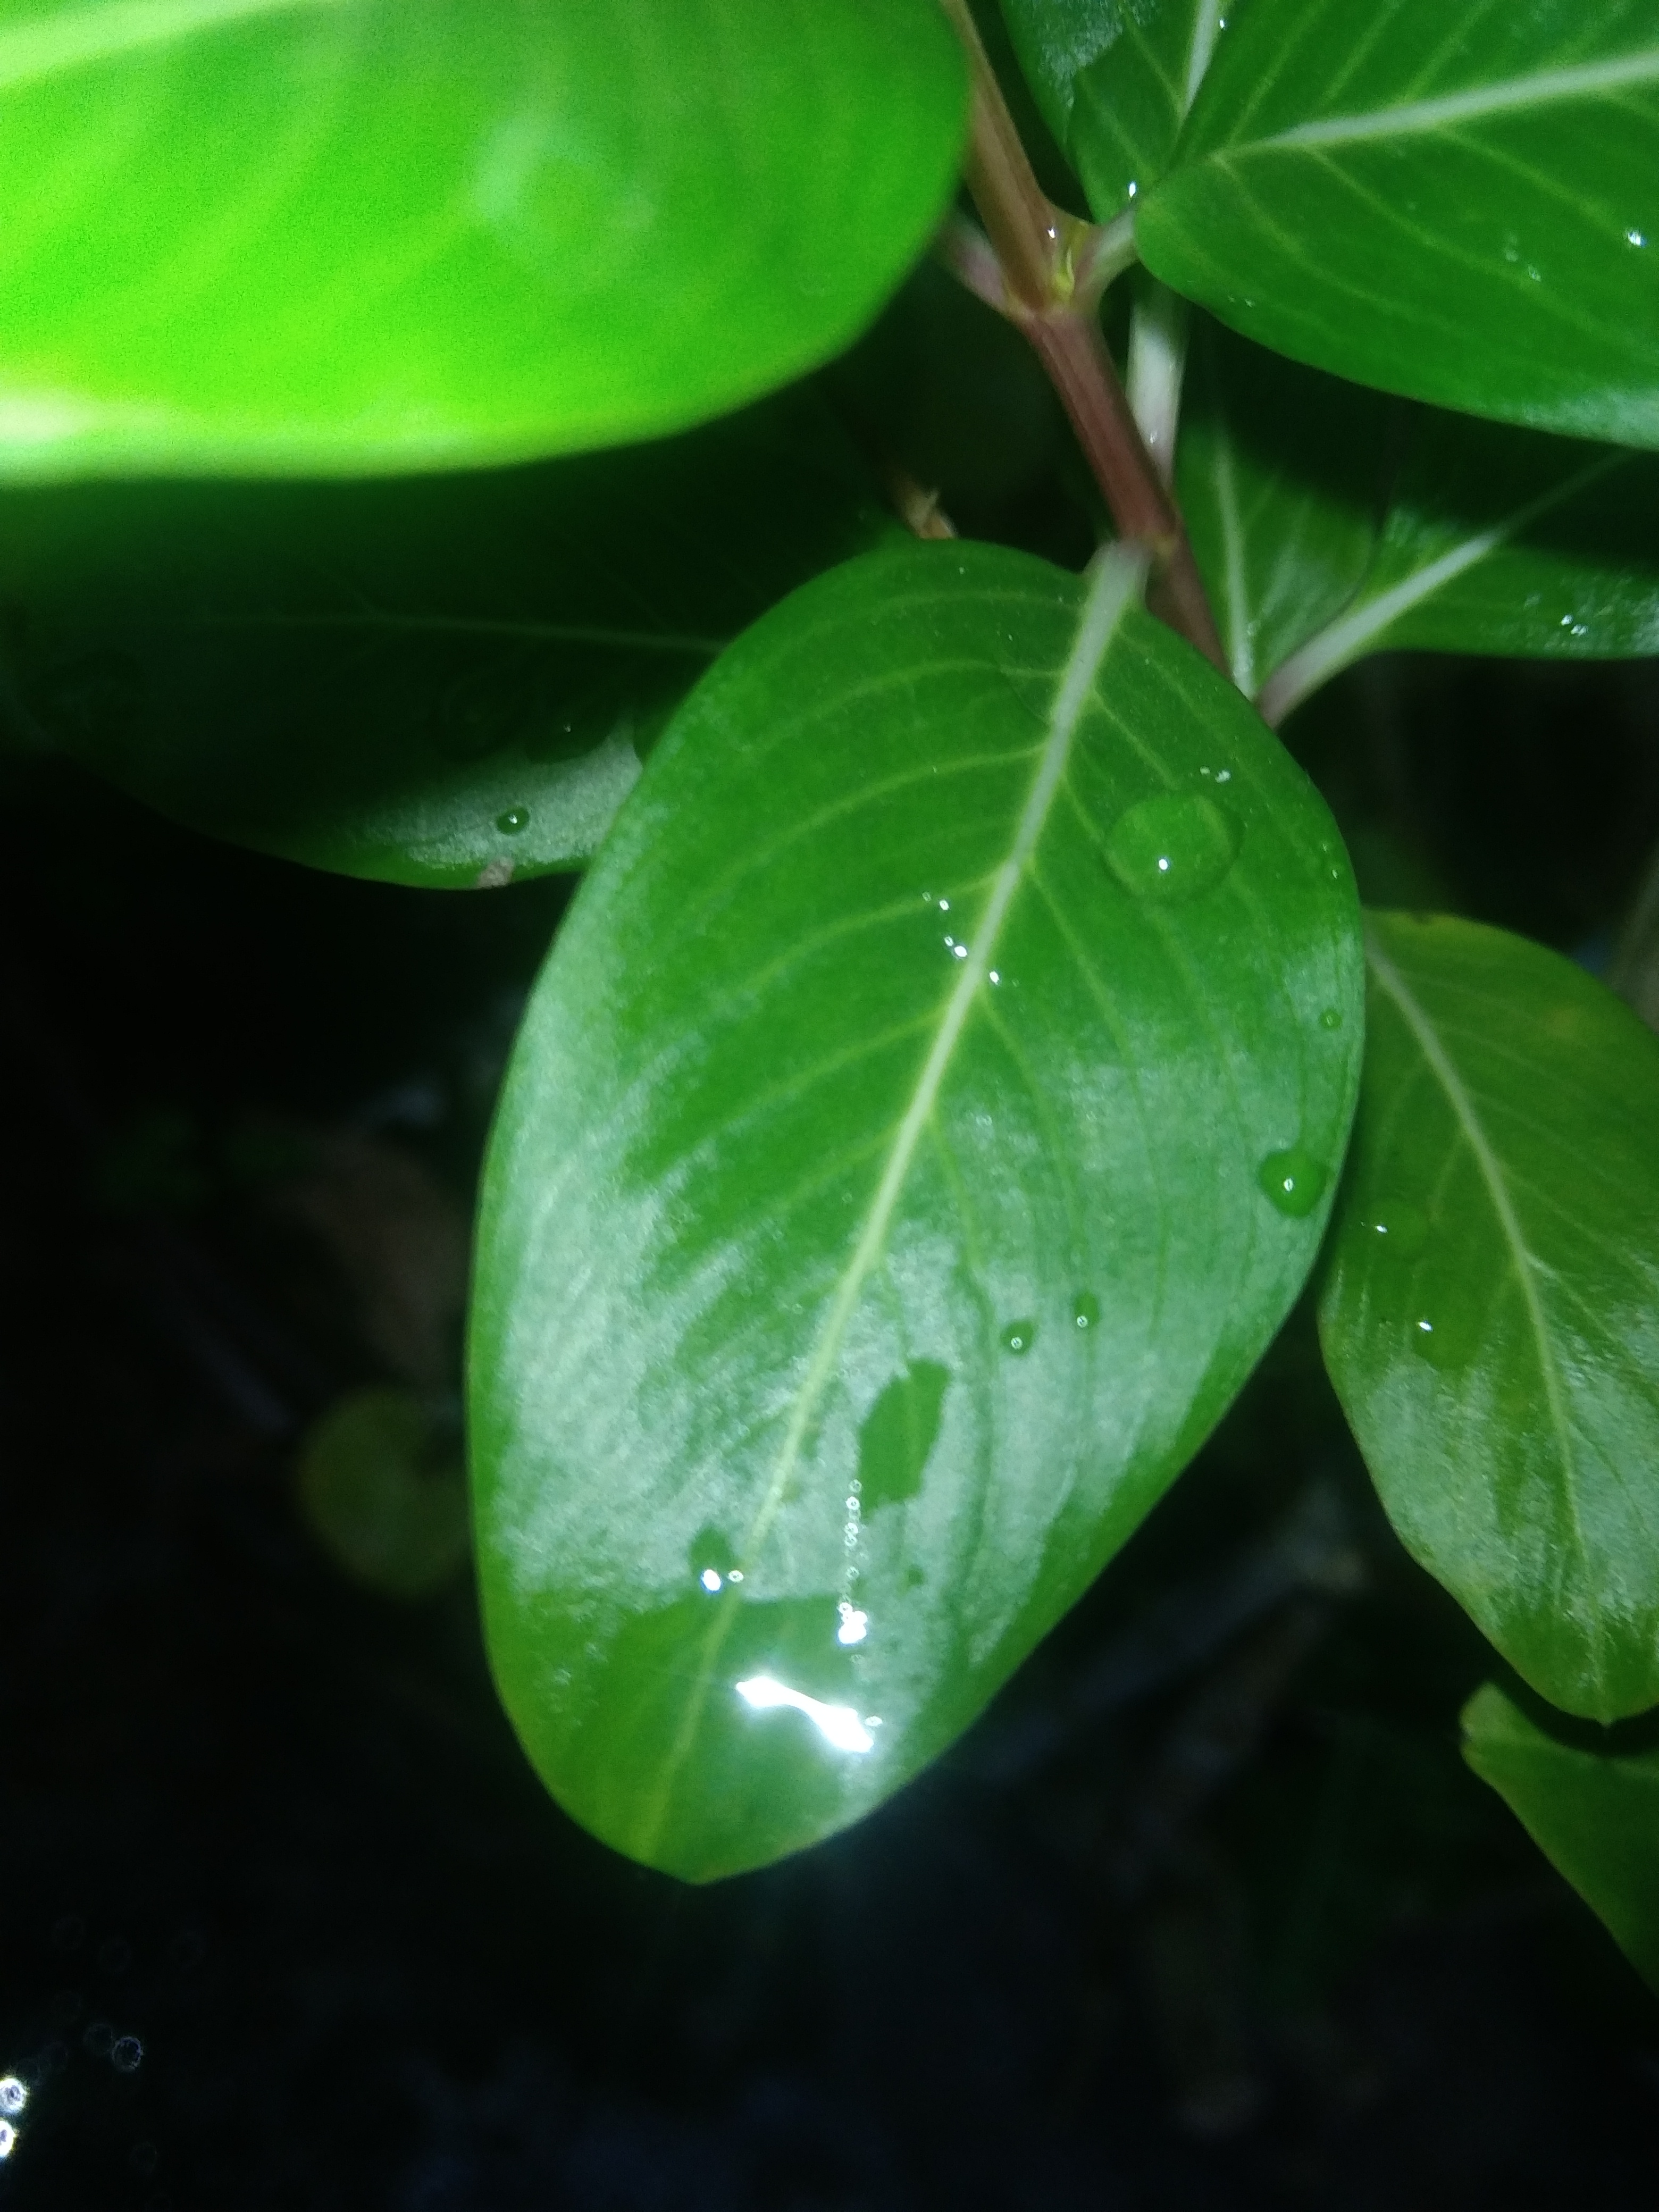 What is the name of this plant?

rose periwinkle
